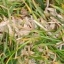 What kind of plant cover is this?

grass
